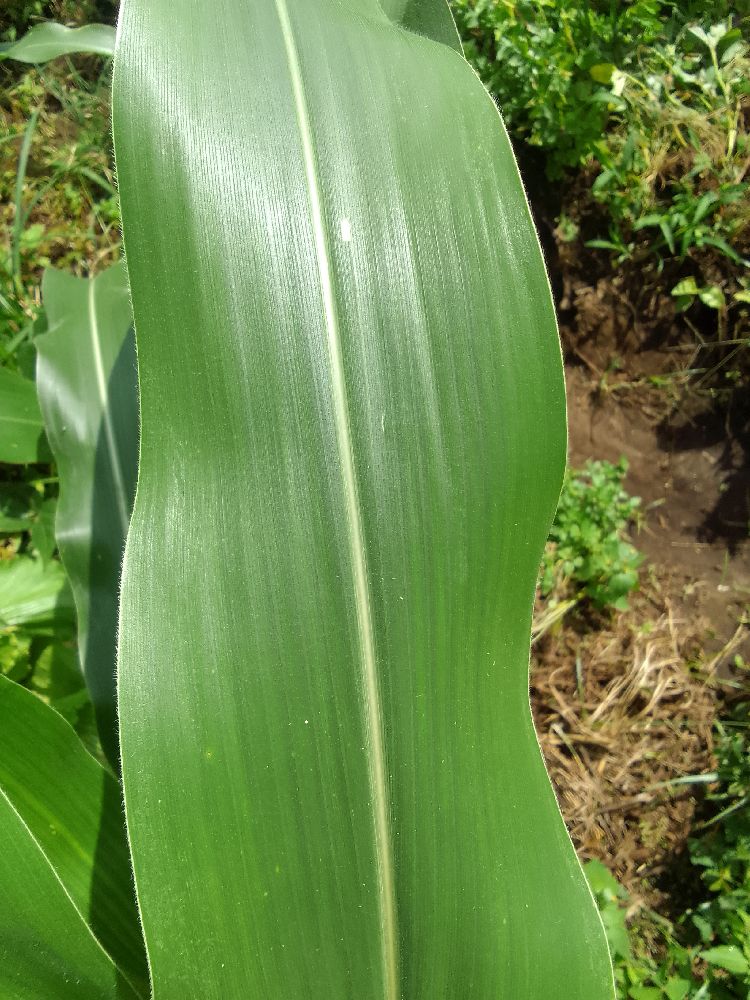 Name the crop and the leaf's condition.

maize, healthy
